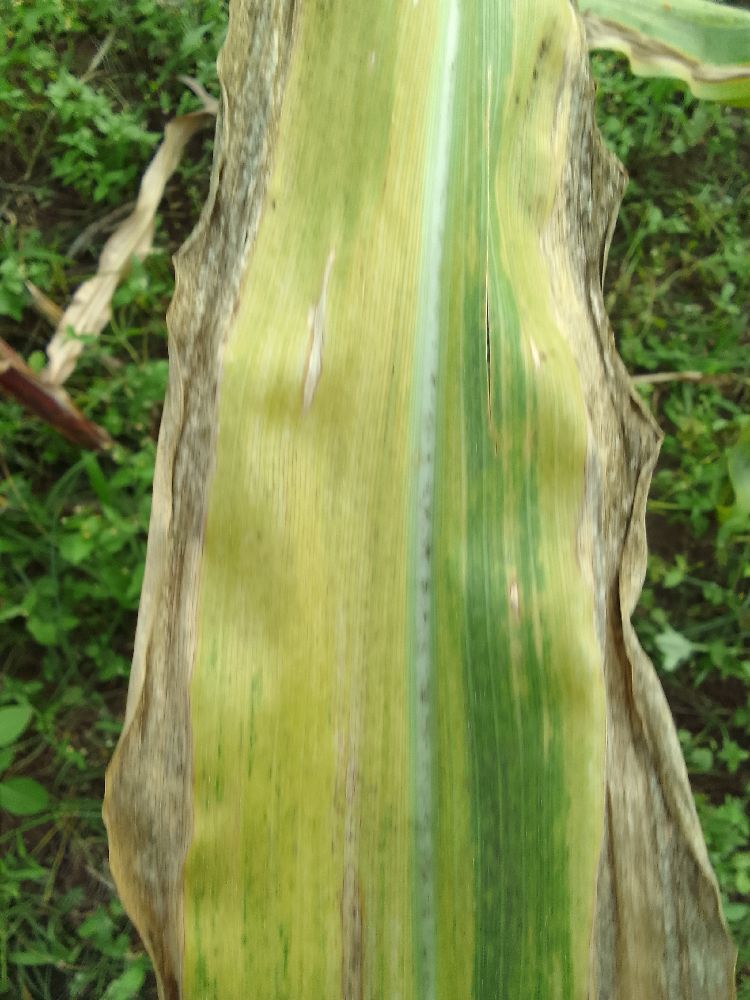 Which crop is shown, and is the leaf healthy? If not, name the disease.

maize, maize lethal necrosis
